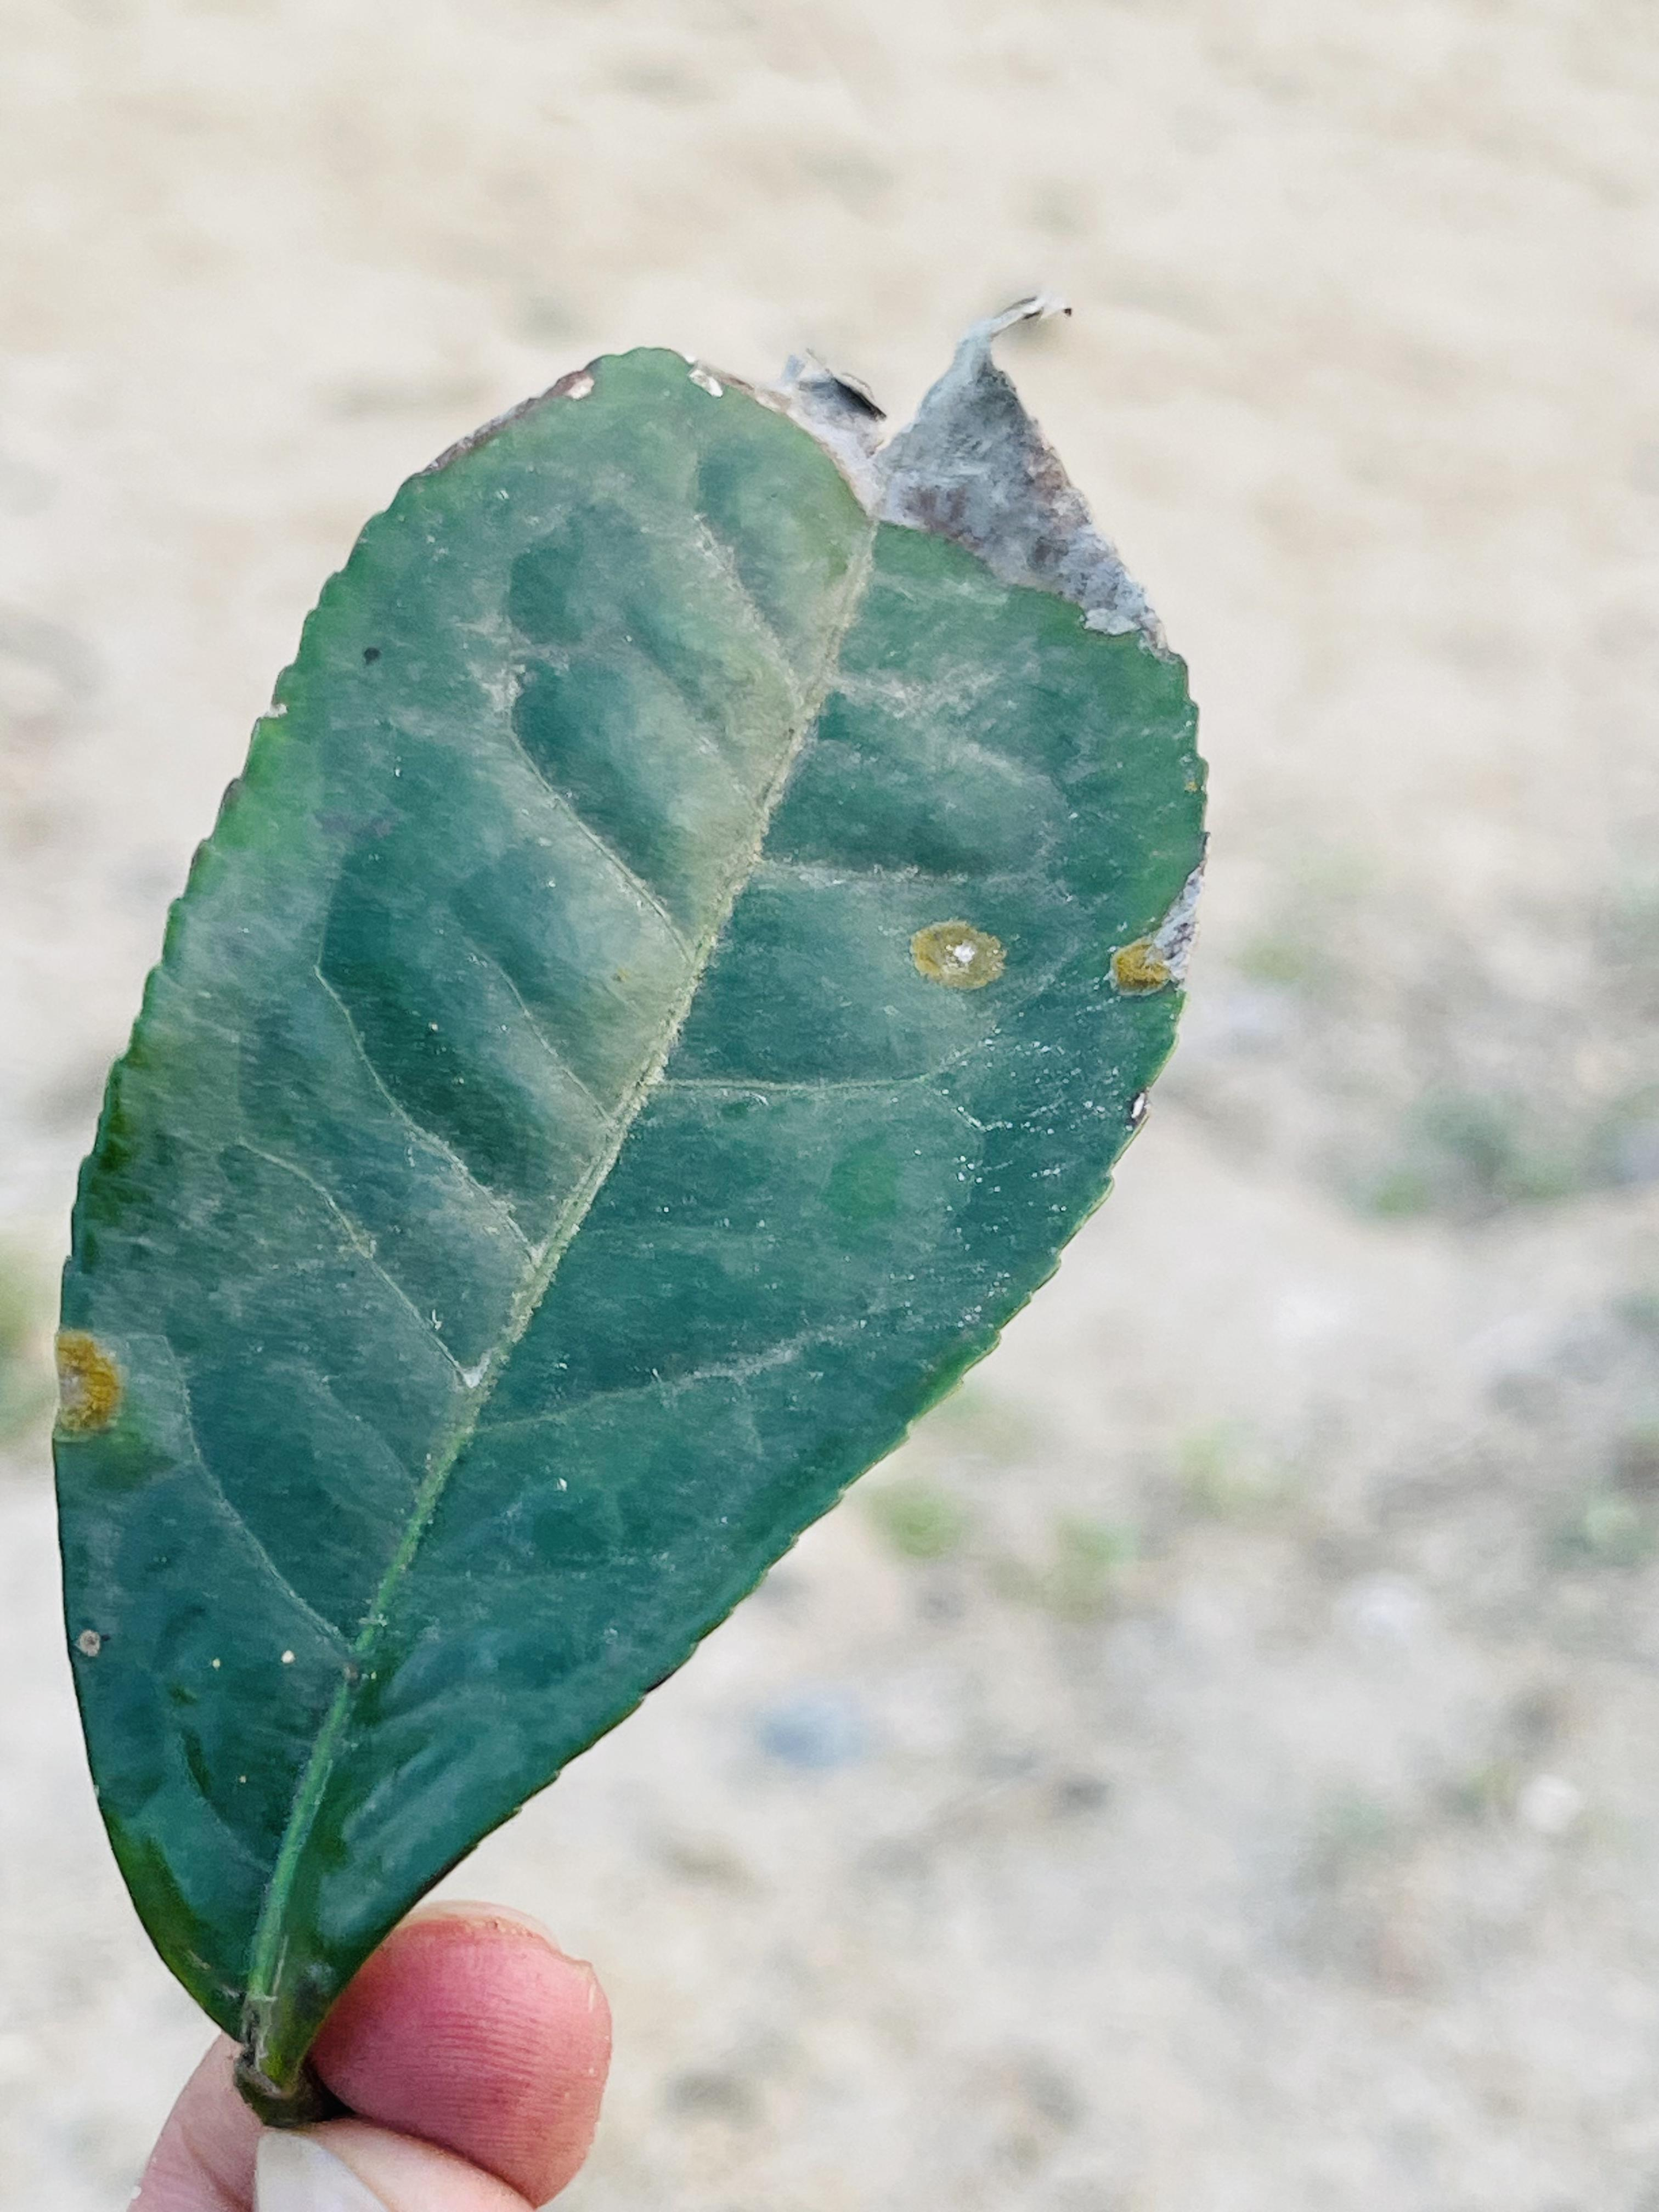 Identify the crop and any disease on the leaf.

tea, blight
